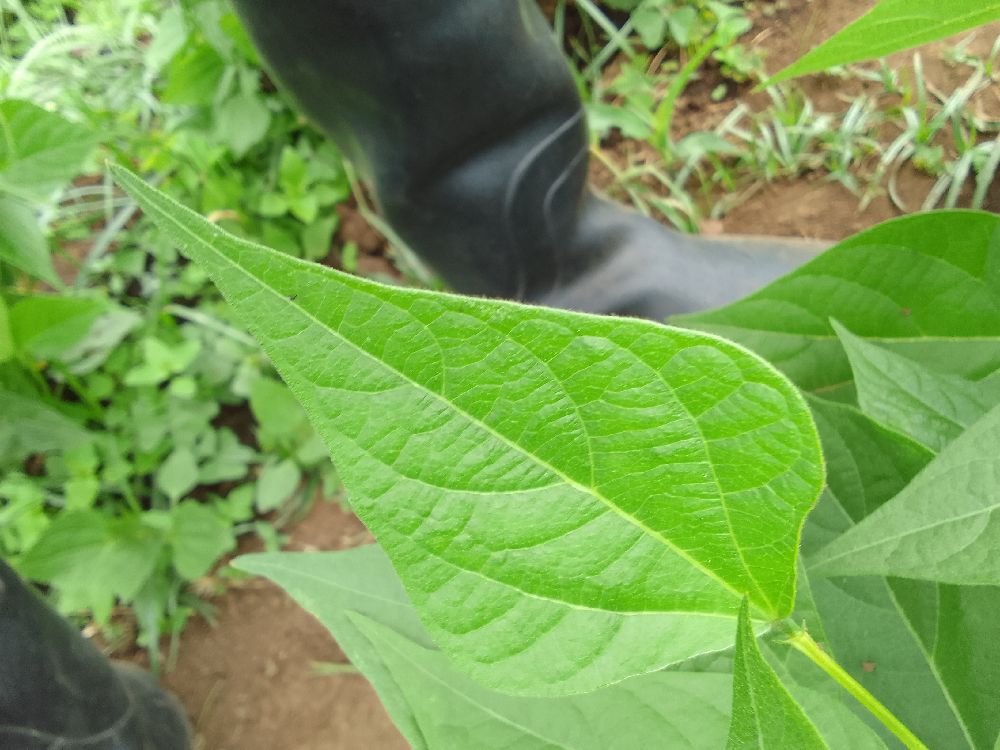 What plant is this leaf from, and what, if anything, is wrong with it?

common bean, healthy
